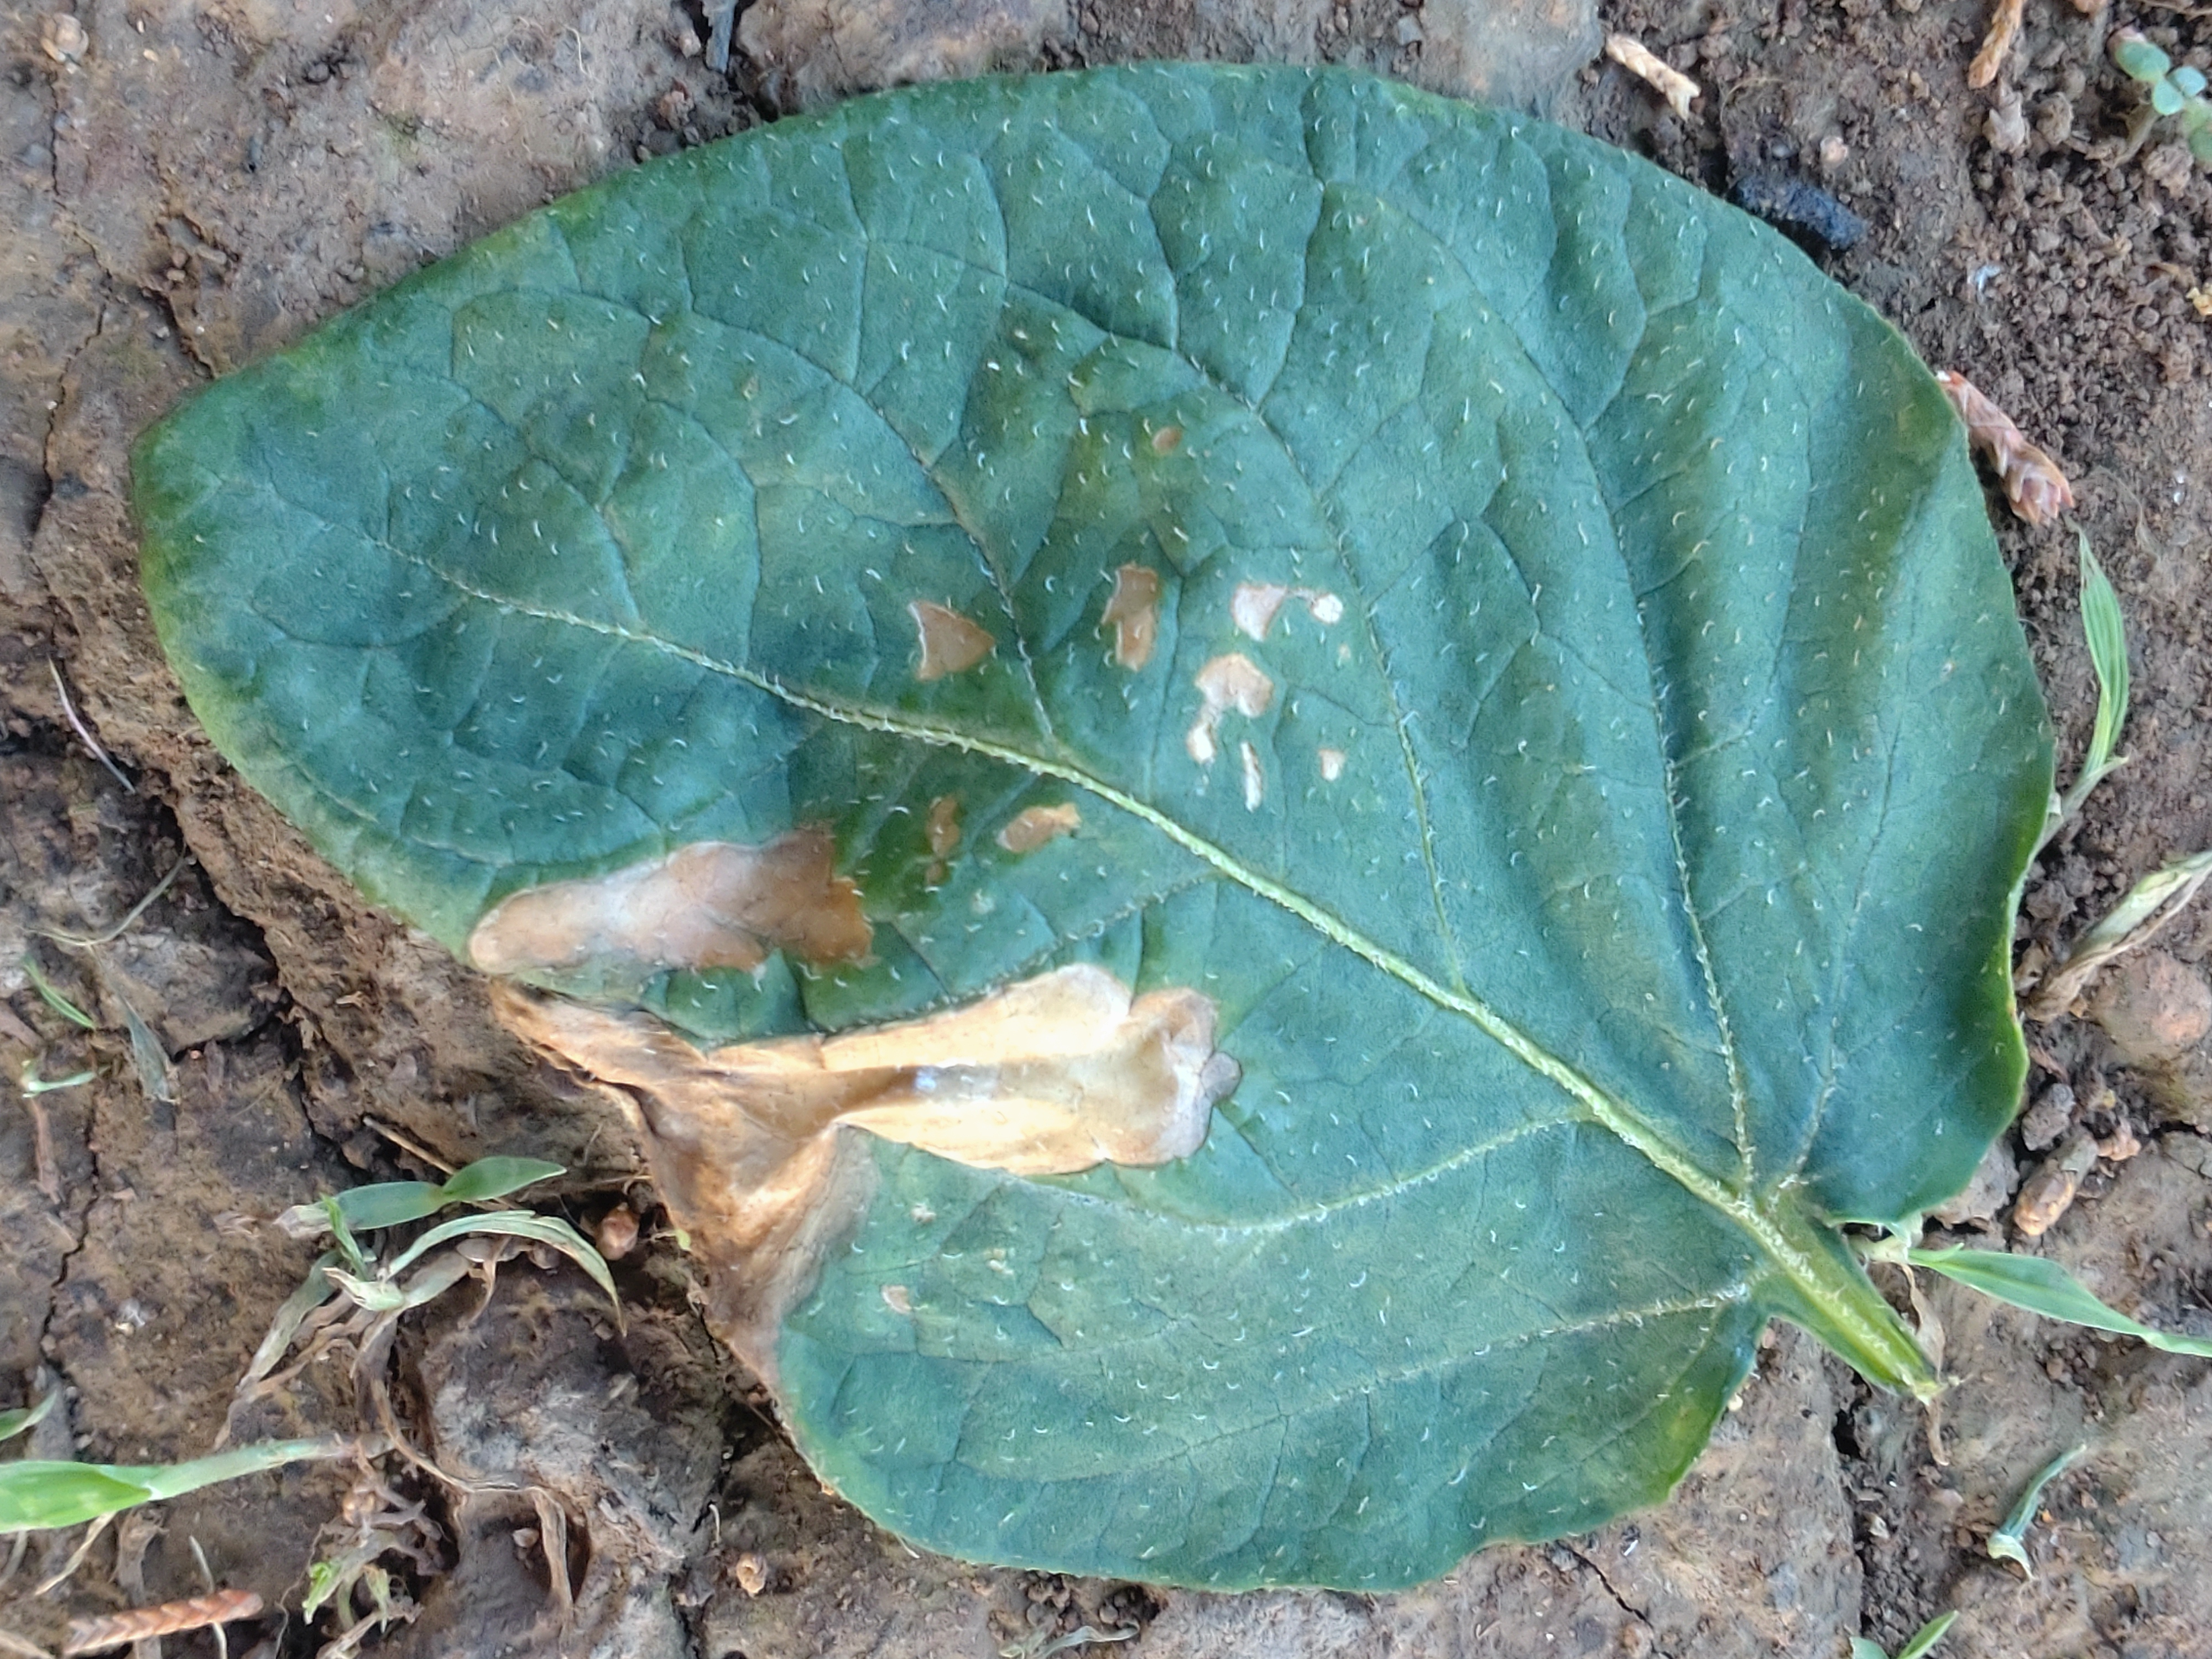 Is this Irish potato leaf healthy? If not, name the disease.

early blight
